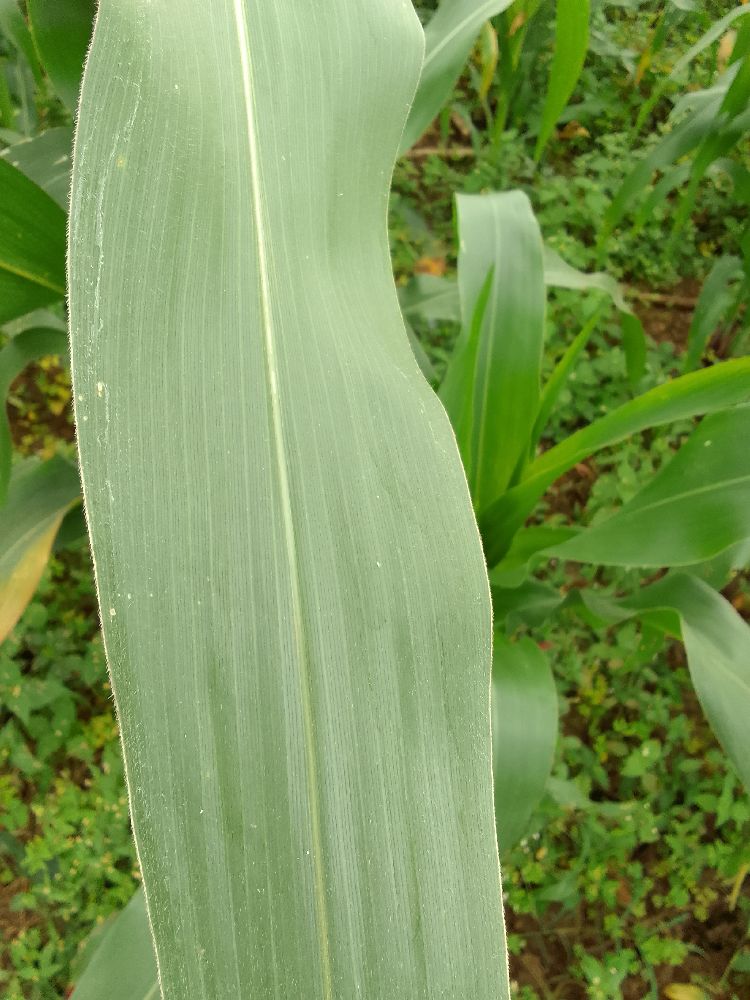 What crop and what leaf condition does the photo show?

maize, healthy
